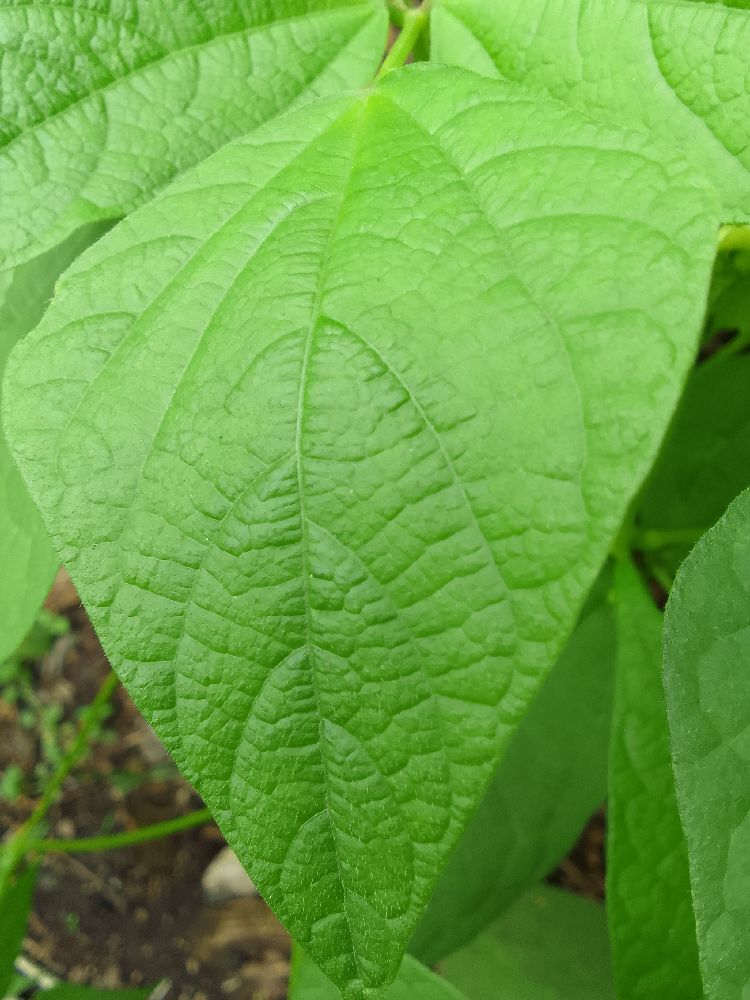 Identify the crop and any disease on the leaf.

common bean, healthy
